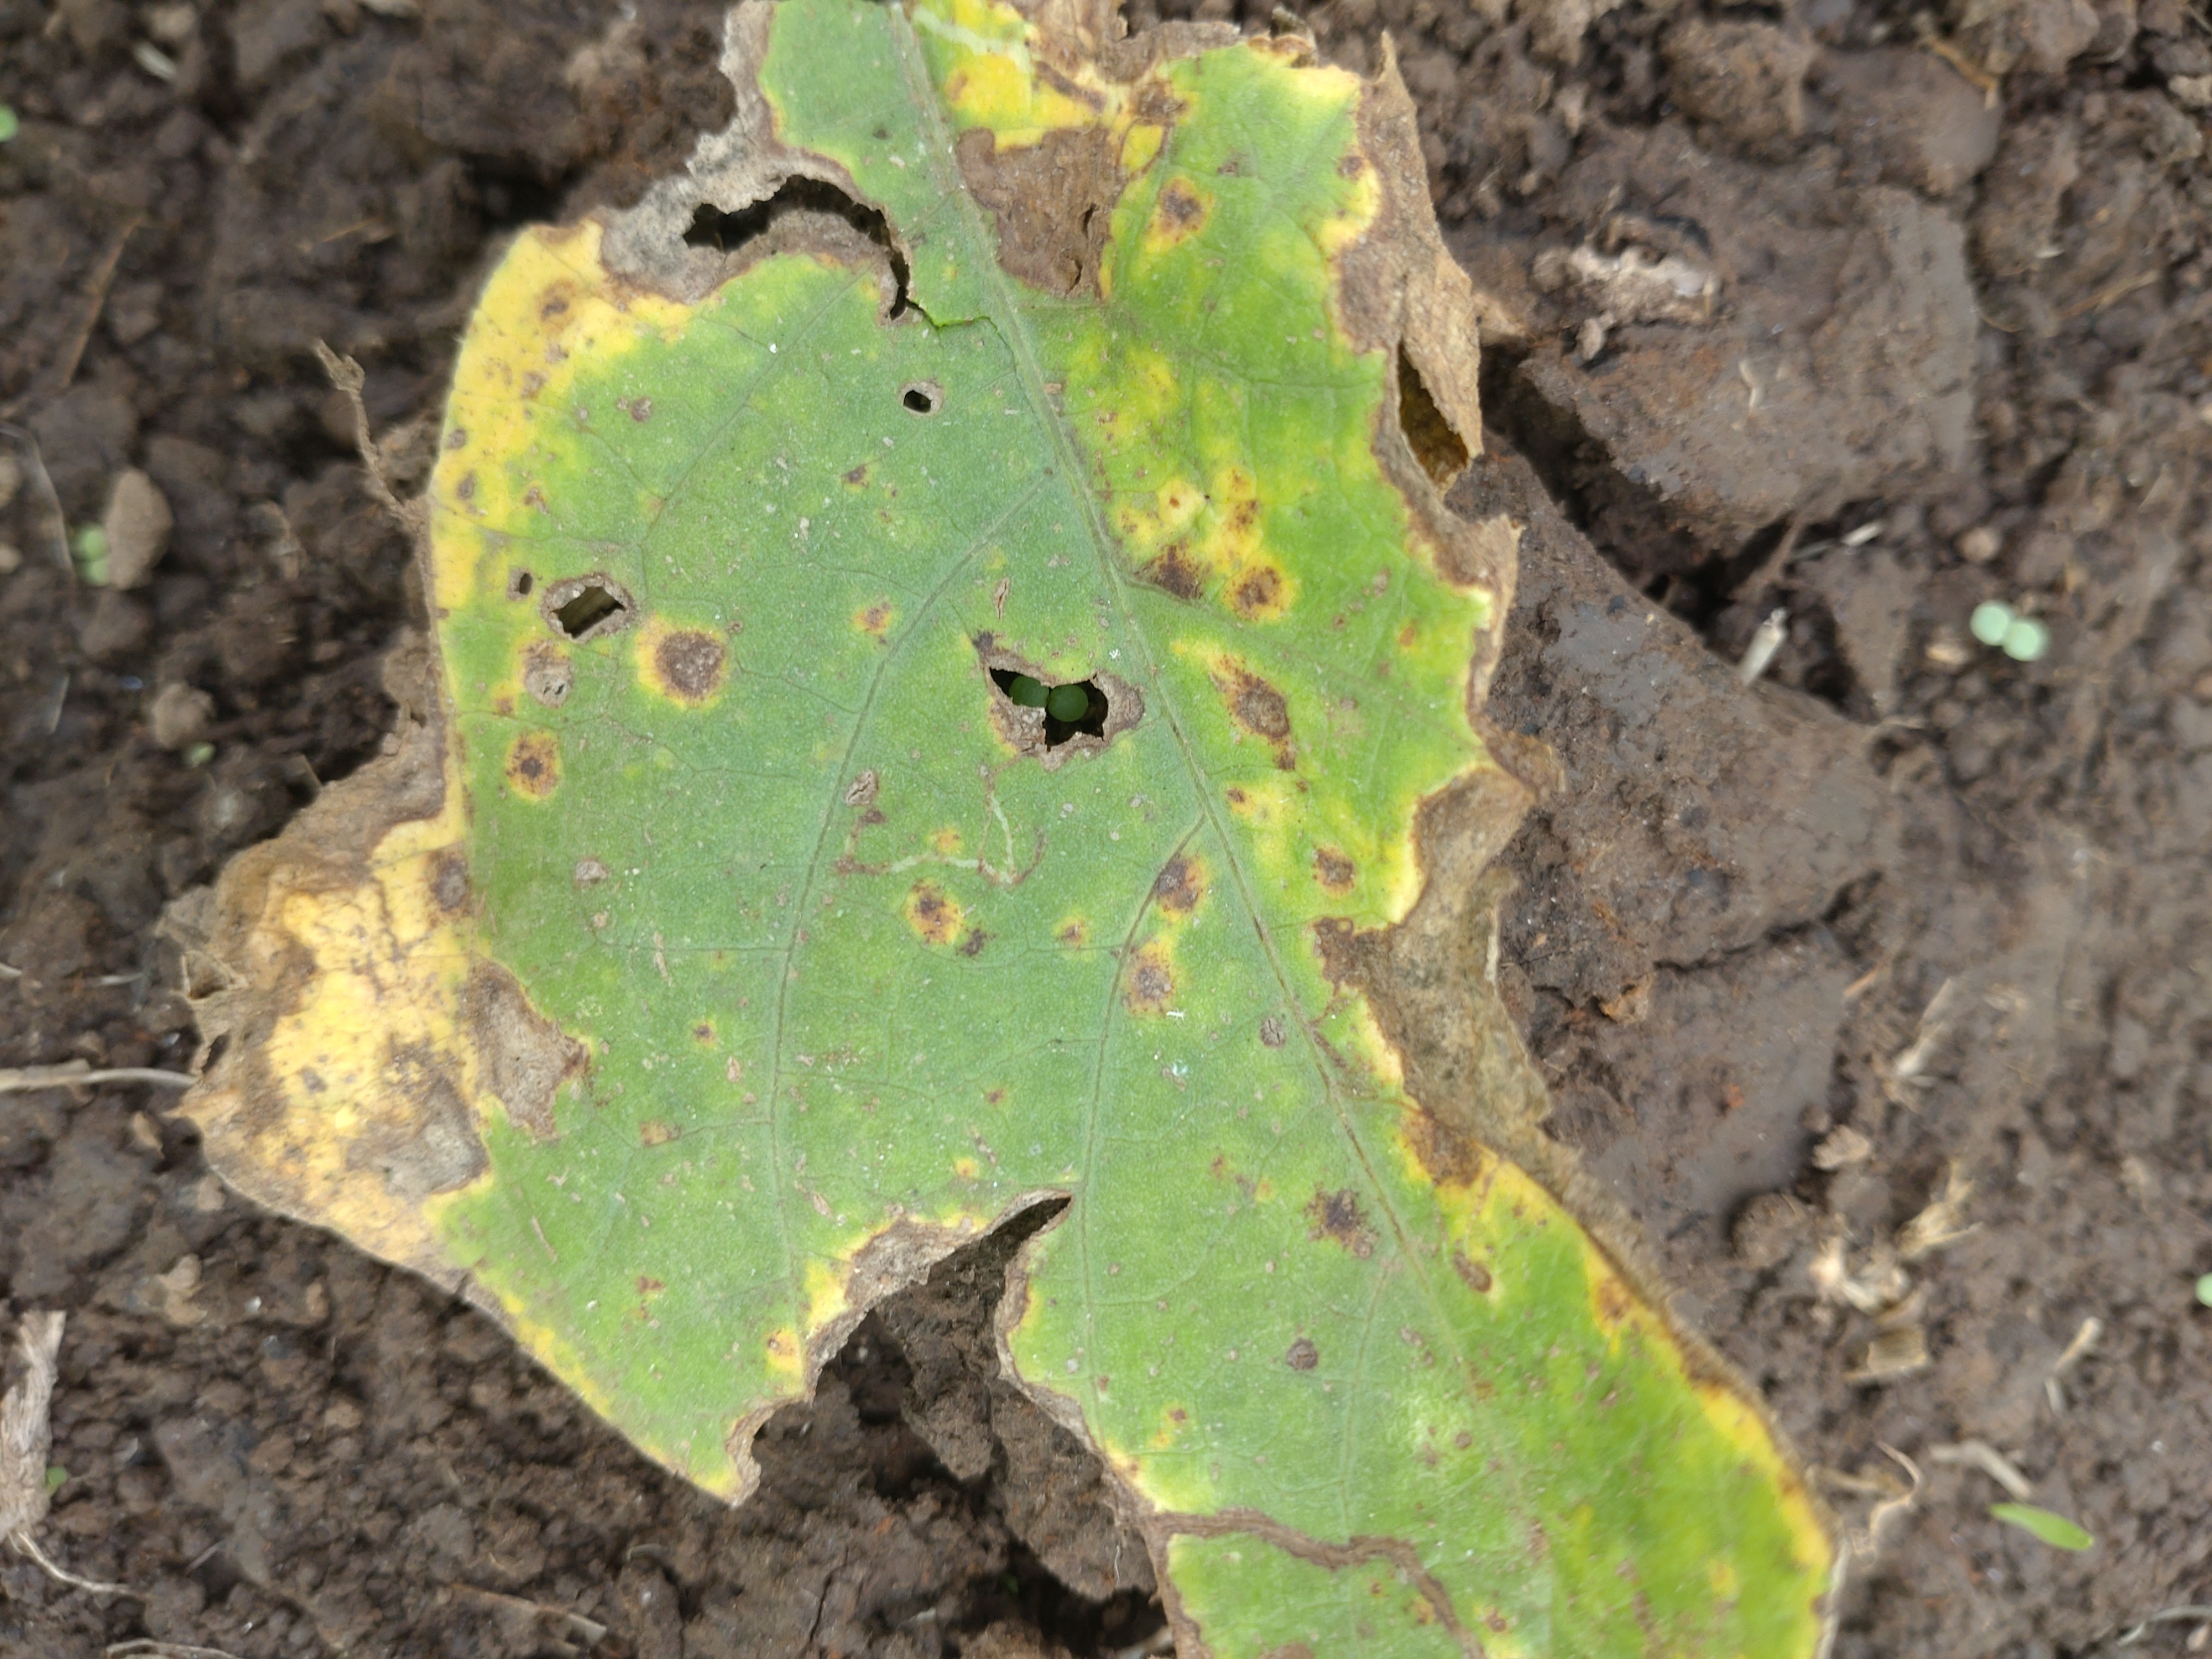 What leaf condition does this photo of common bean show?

rust
